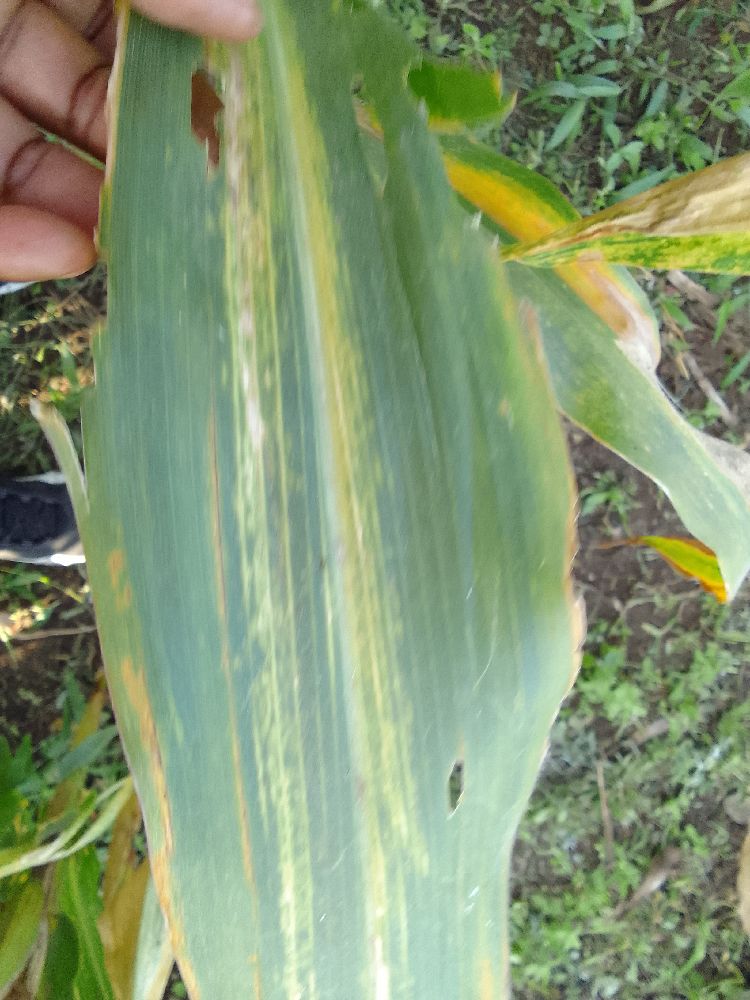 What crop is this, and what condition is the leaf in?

maize, maize lethal necrosis
